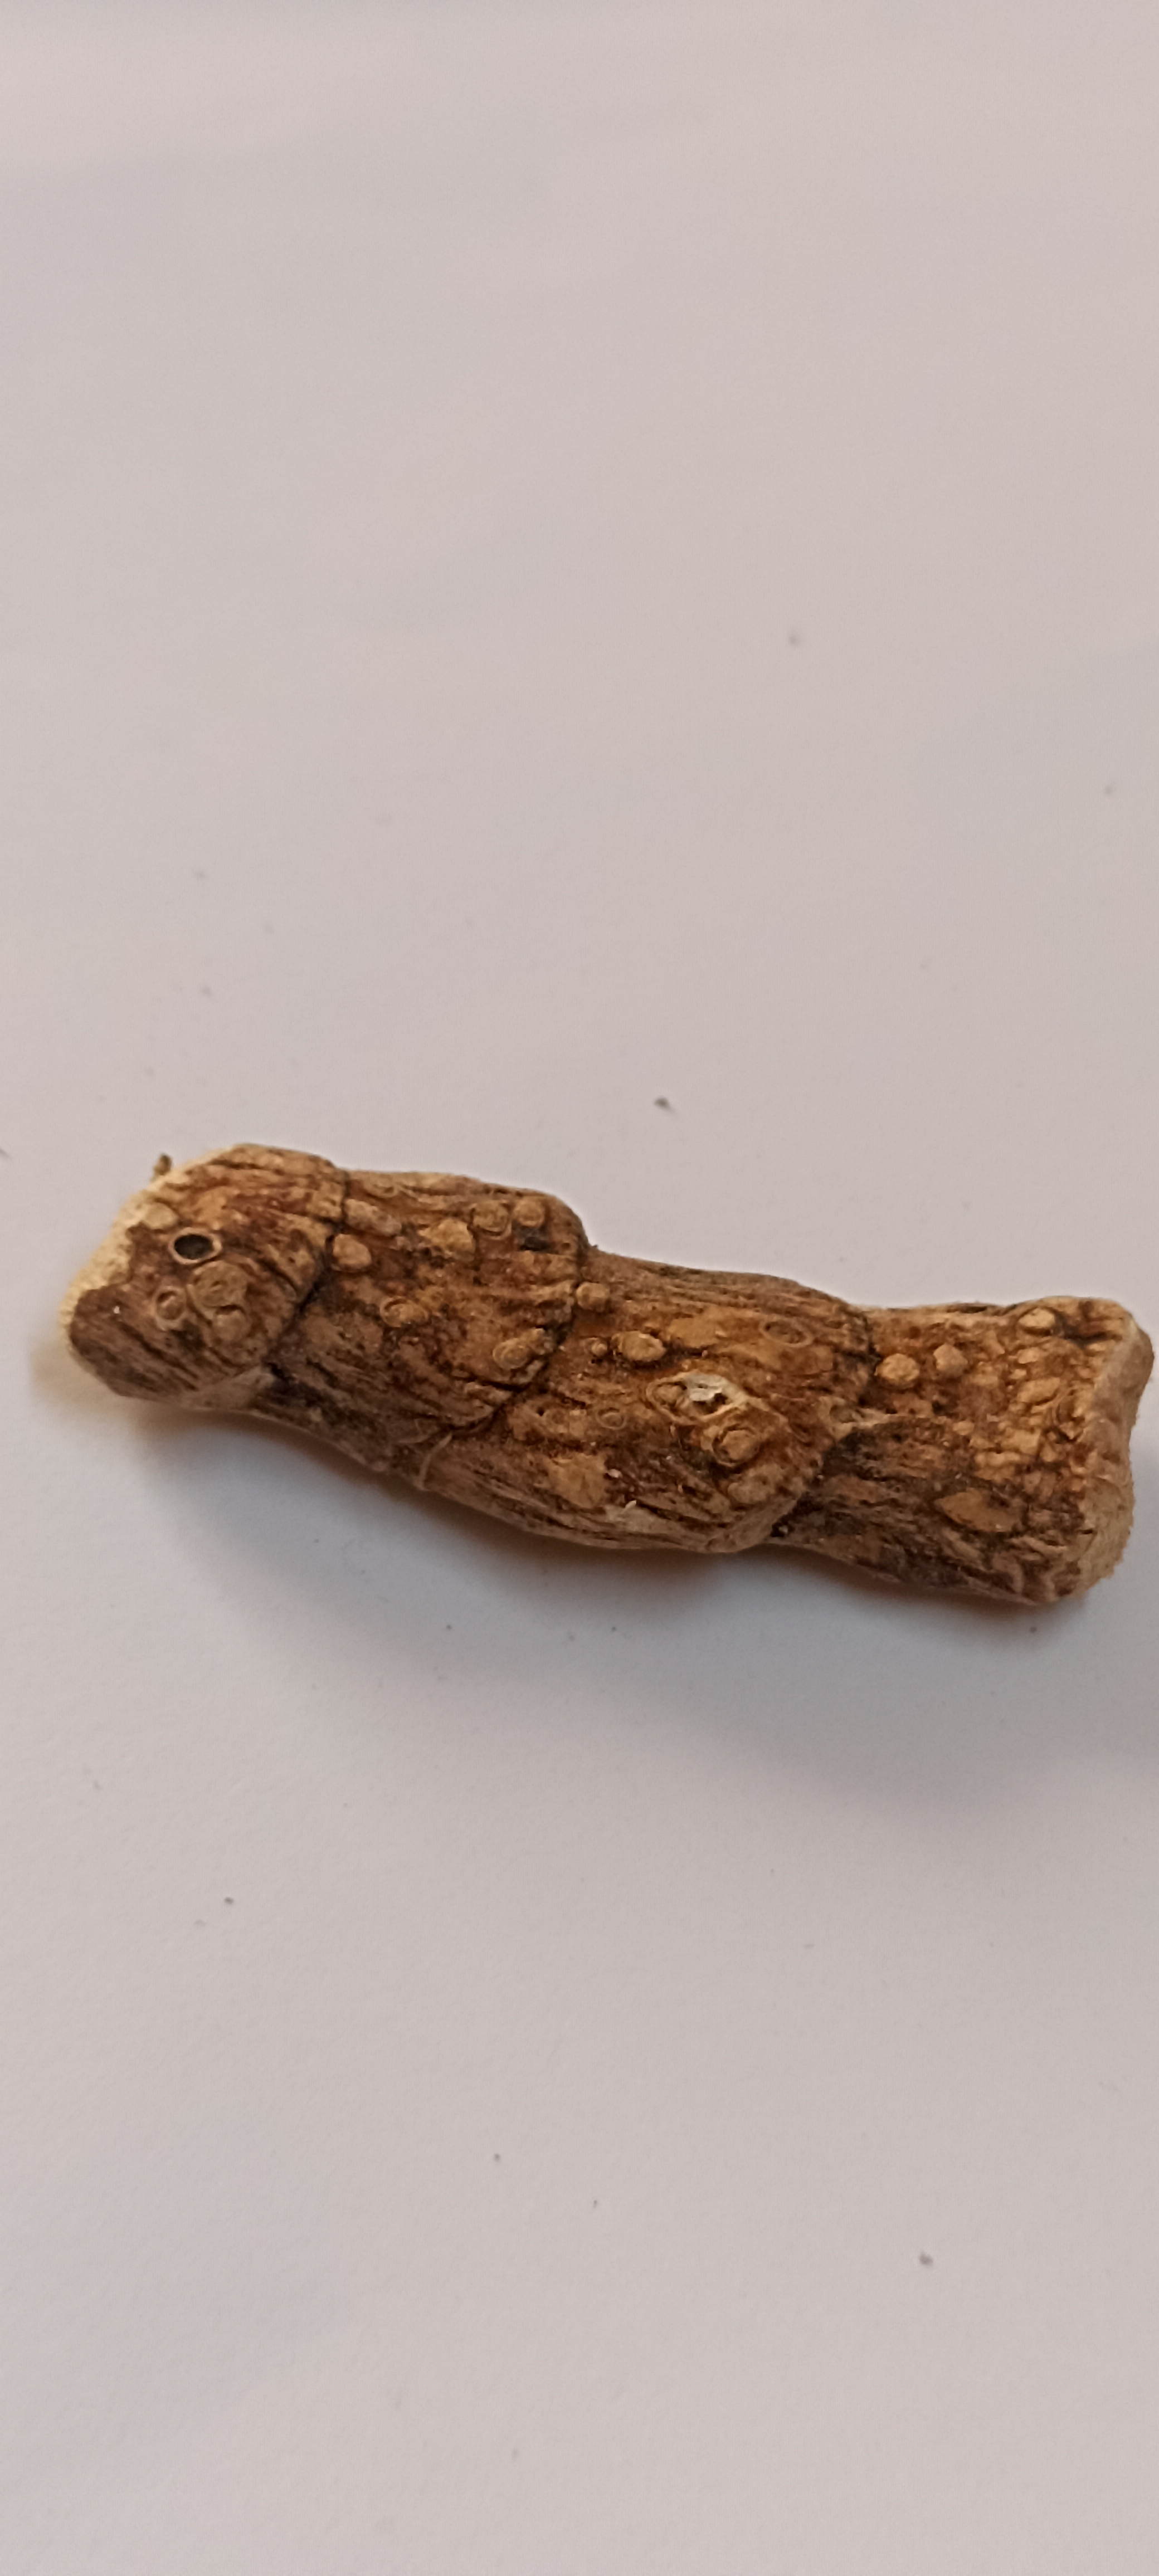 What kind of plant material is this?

vekhand
